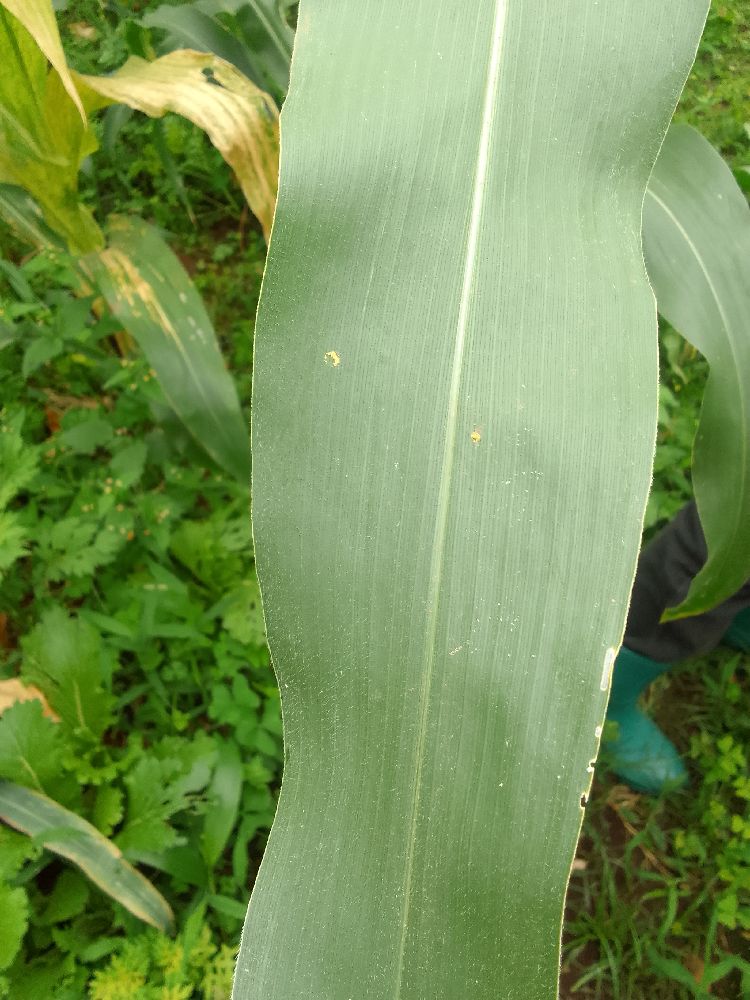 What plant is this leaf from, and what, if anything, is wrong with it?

maize, healthy
